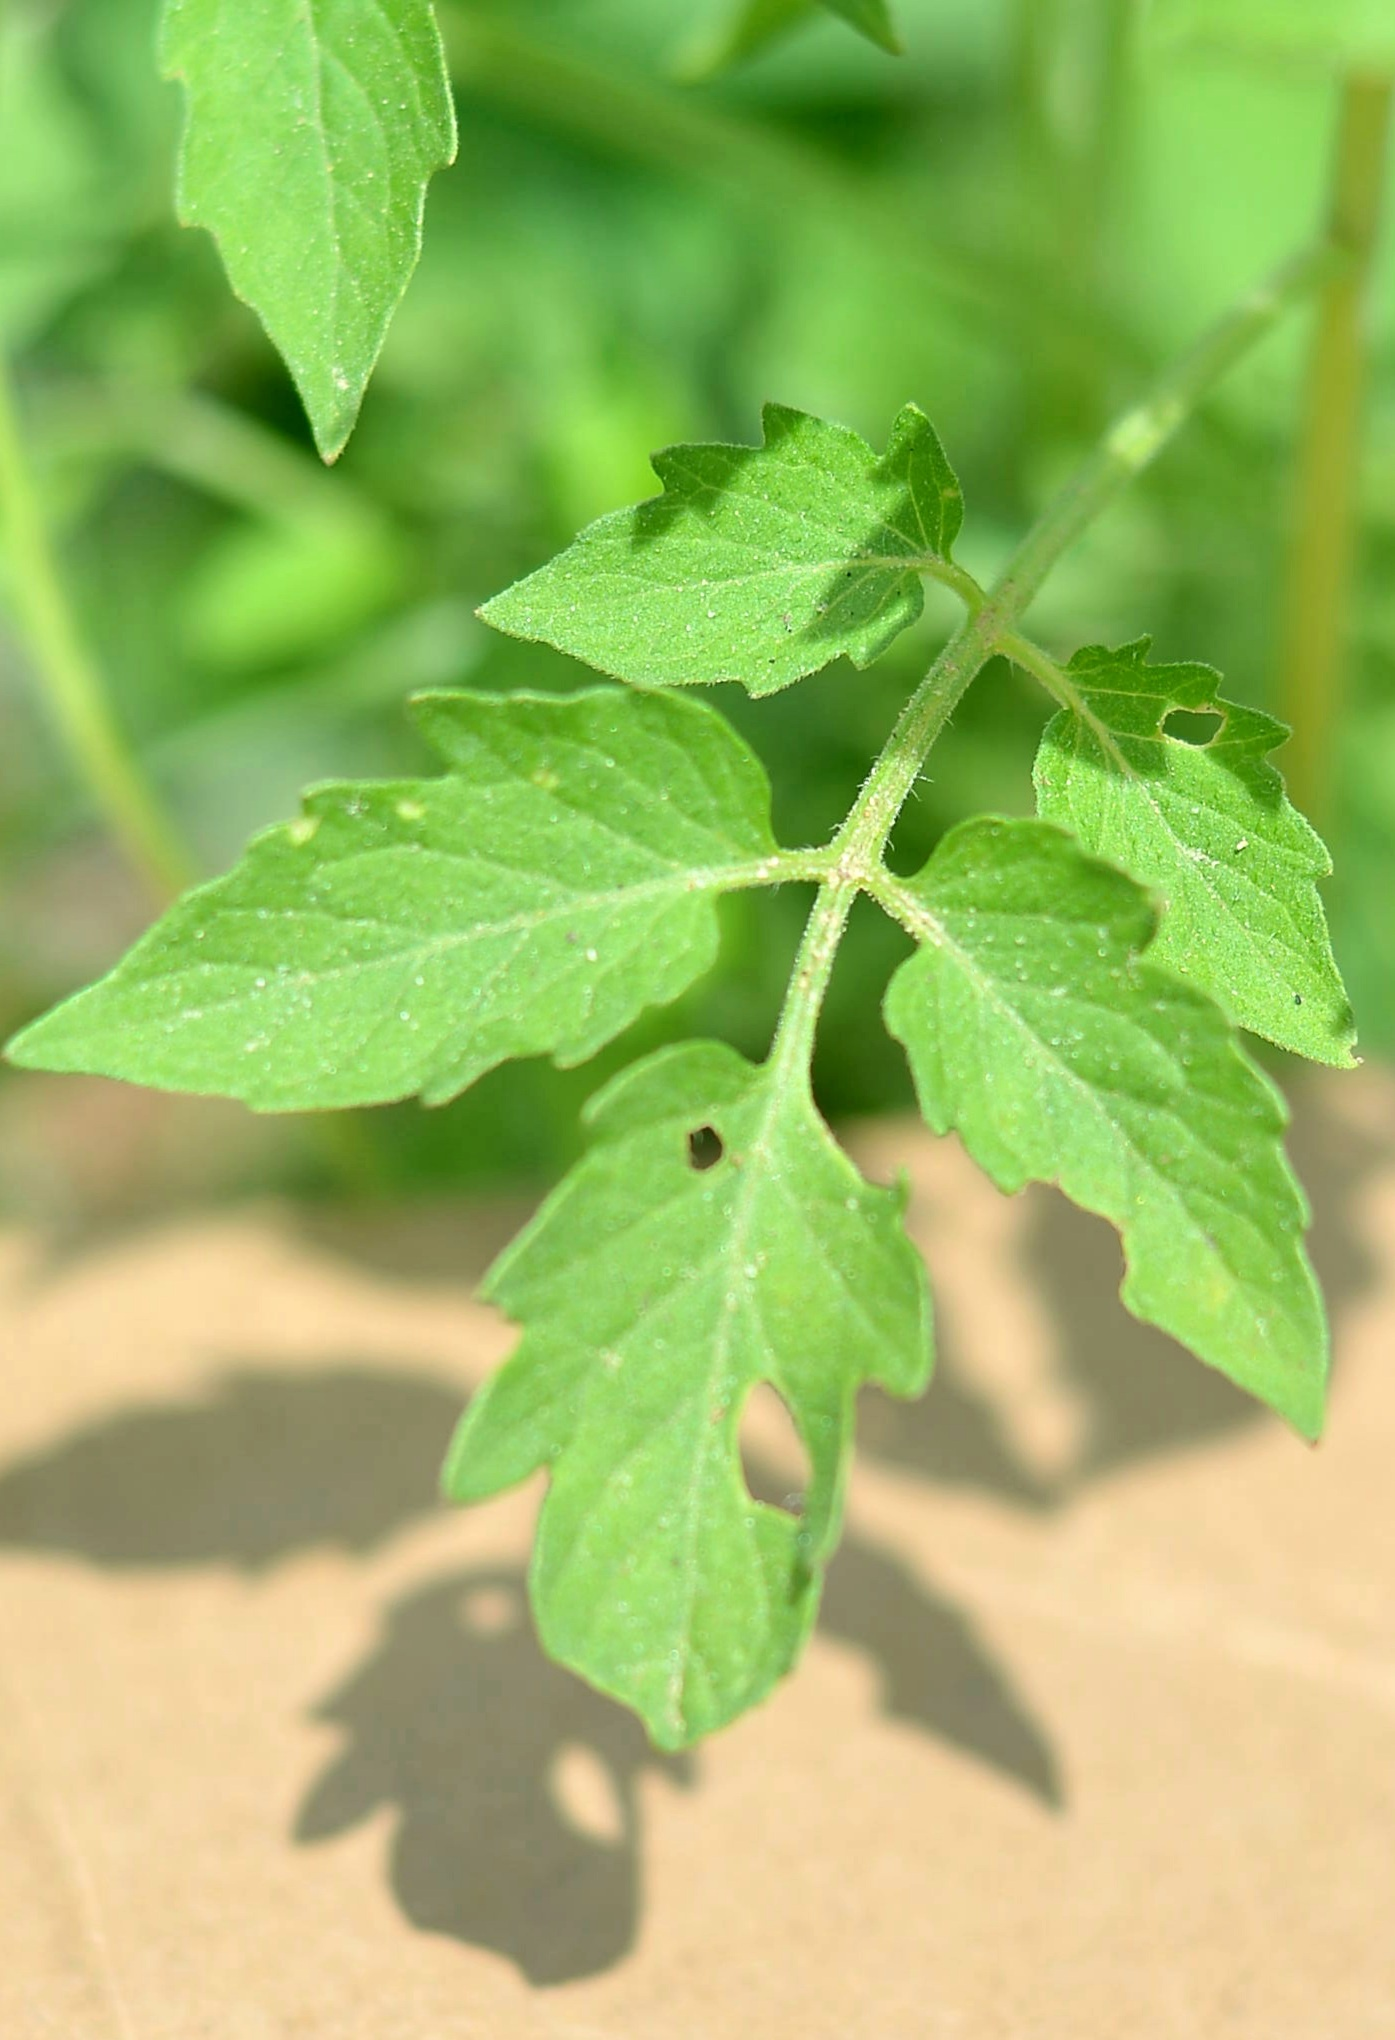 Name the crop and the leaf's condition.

tomato, infected
